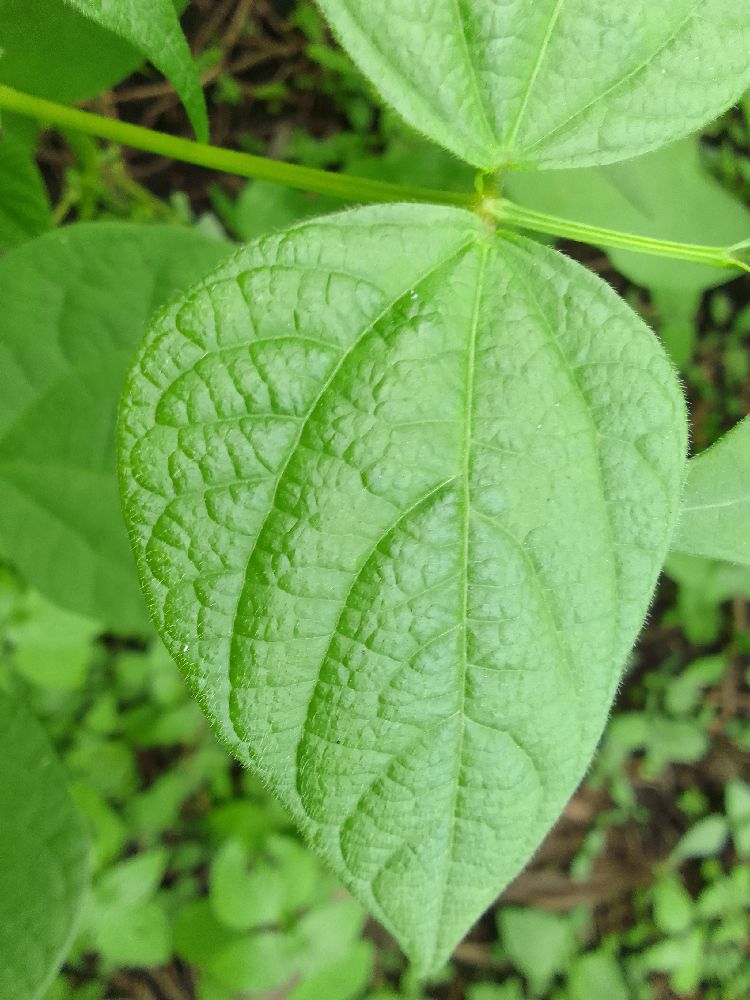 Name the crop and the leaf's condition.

common bean, healthy
